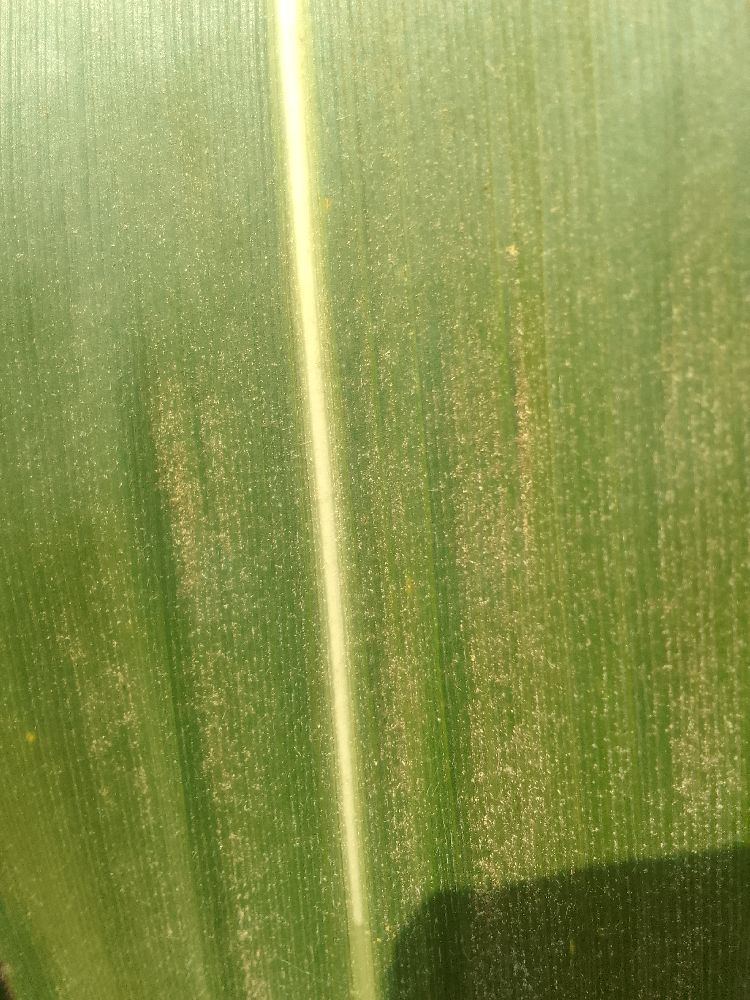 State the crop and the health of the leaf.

maize, healthy
